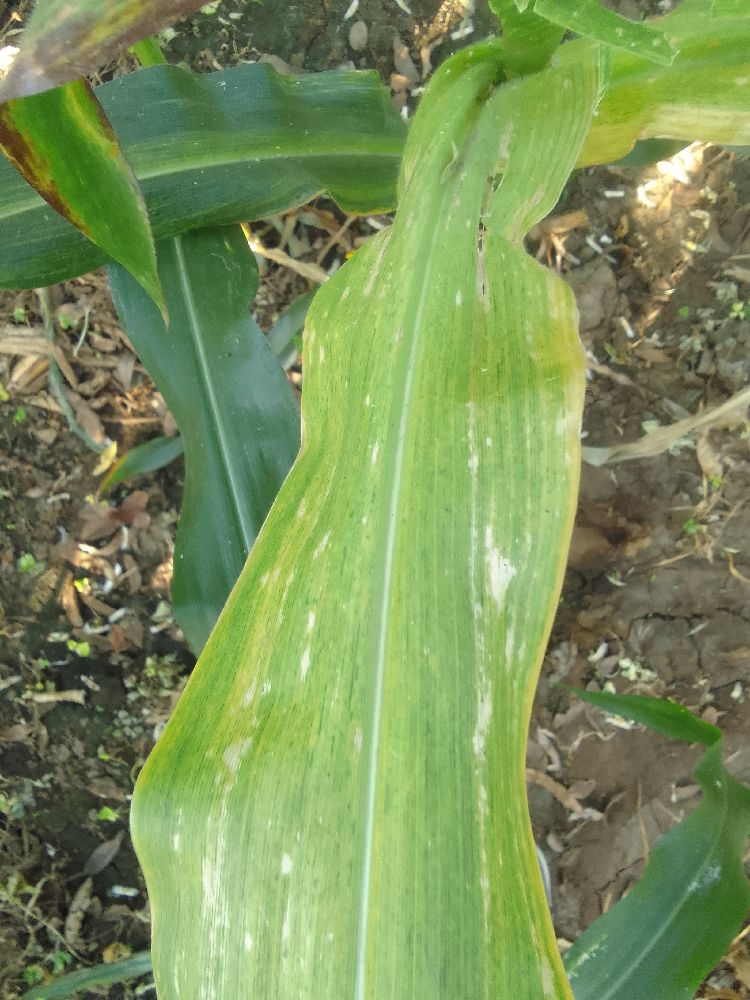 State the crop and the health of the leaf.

maize, maize lethal necrosis
